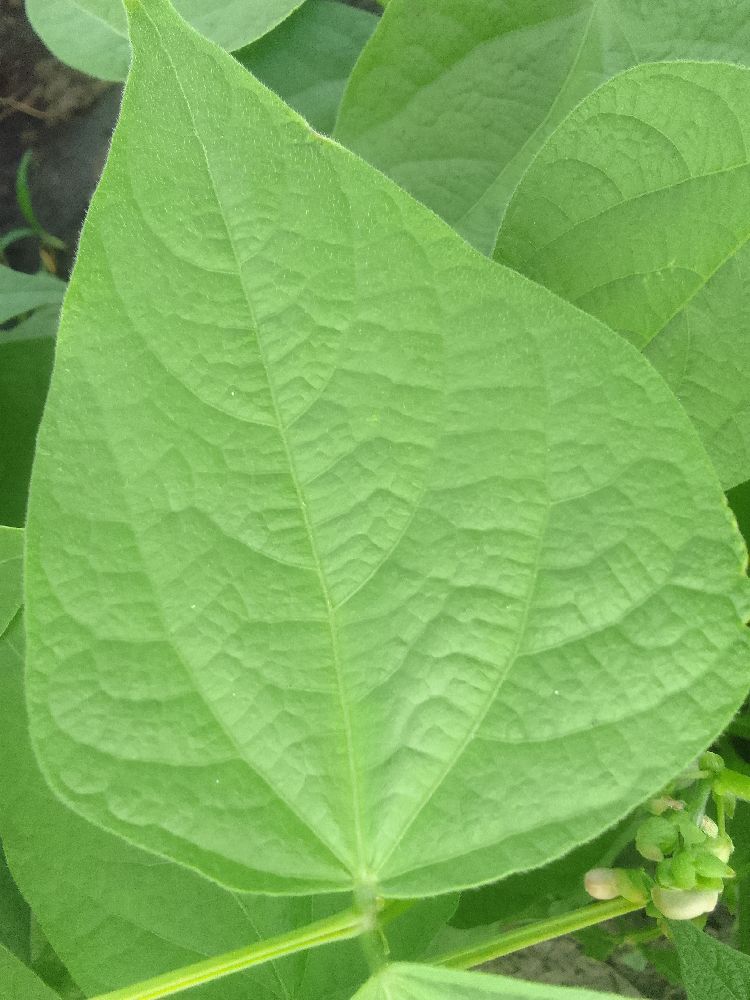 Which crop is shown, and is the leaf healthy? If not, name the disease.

common bean, healthy
